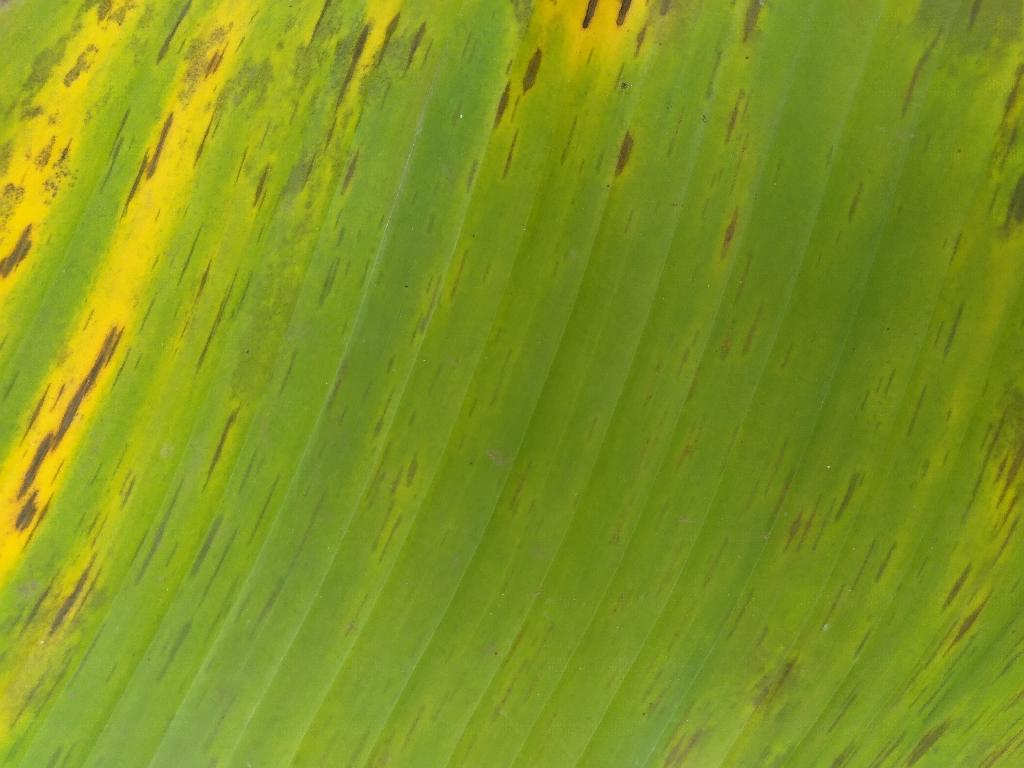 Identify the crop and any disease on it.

banana, black sigatoka
